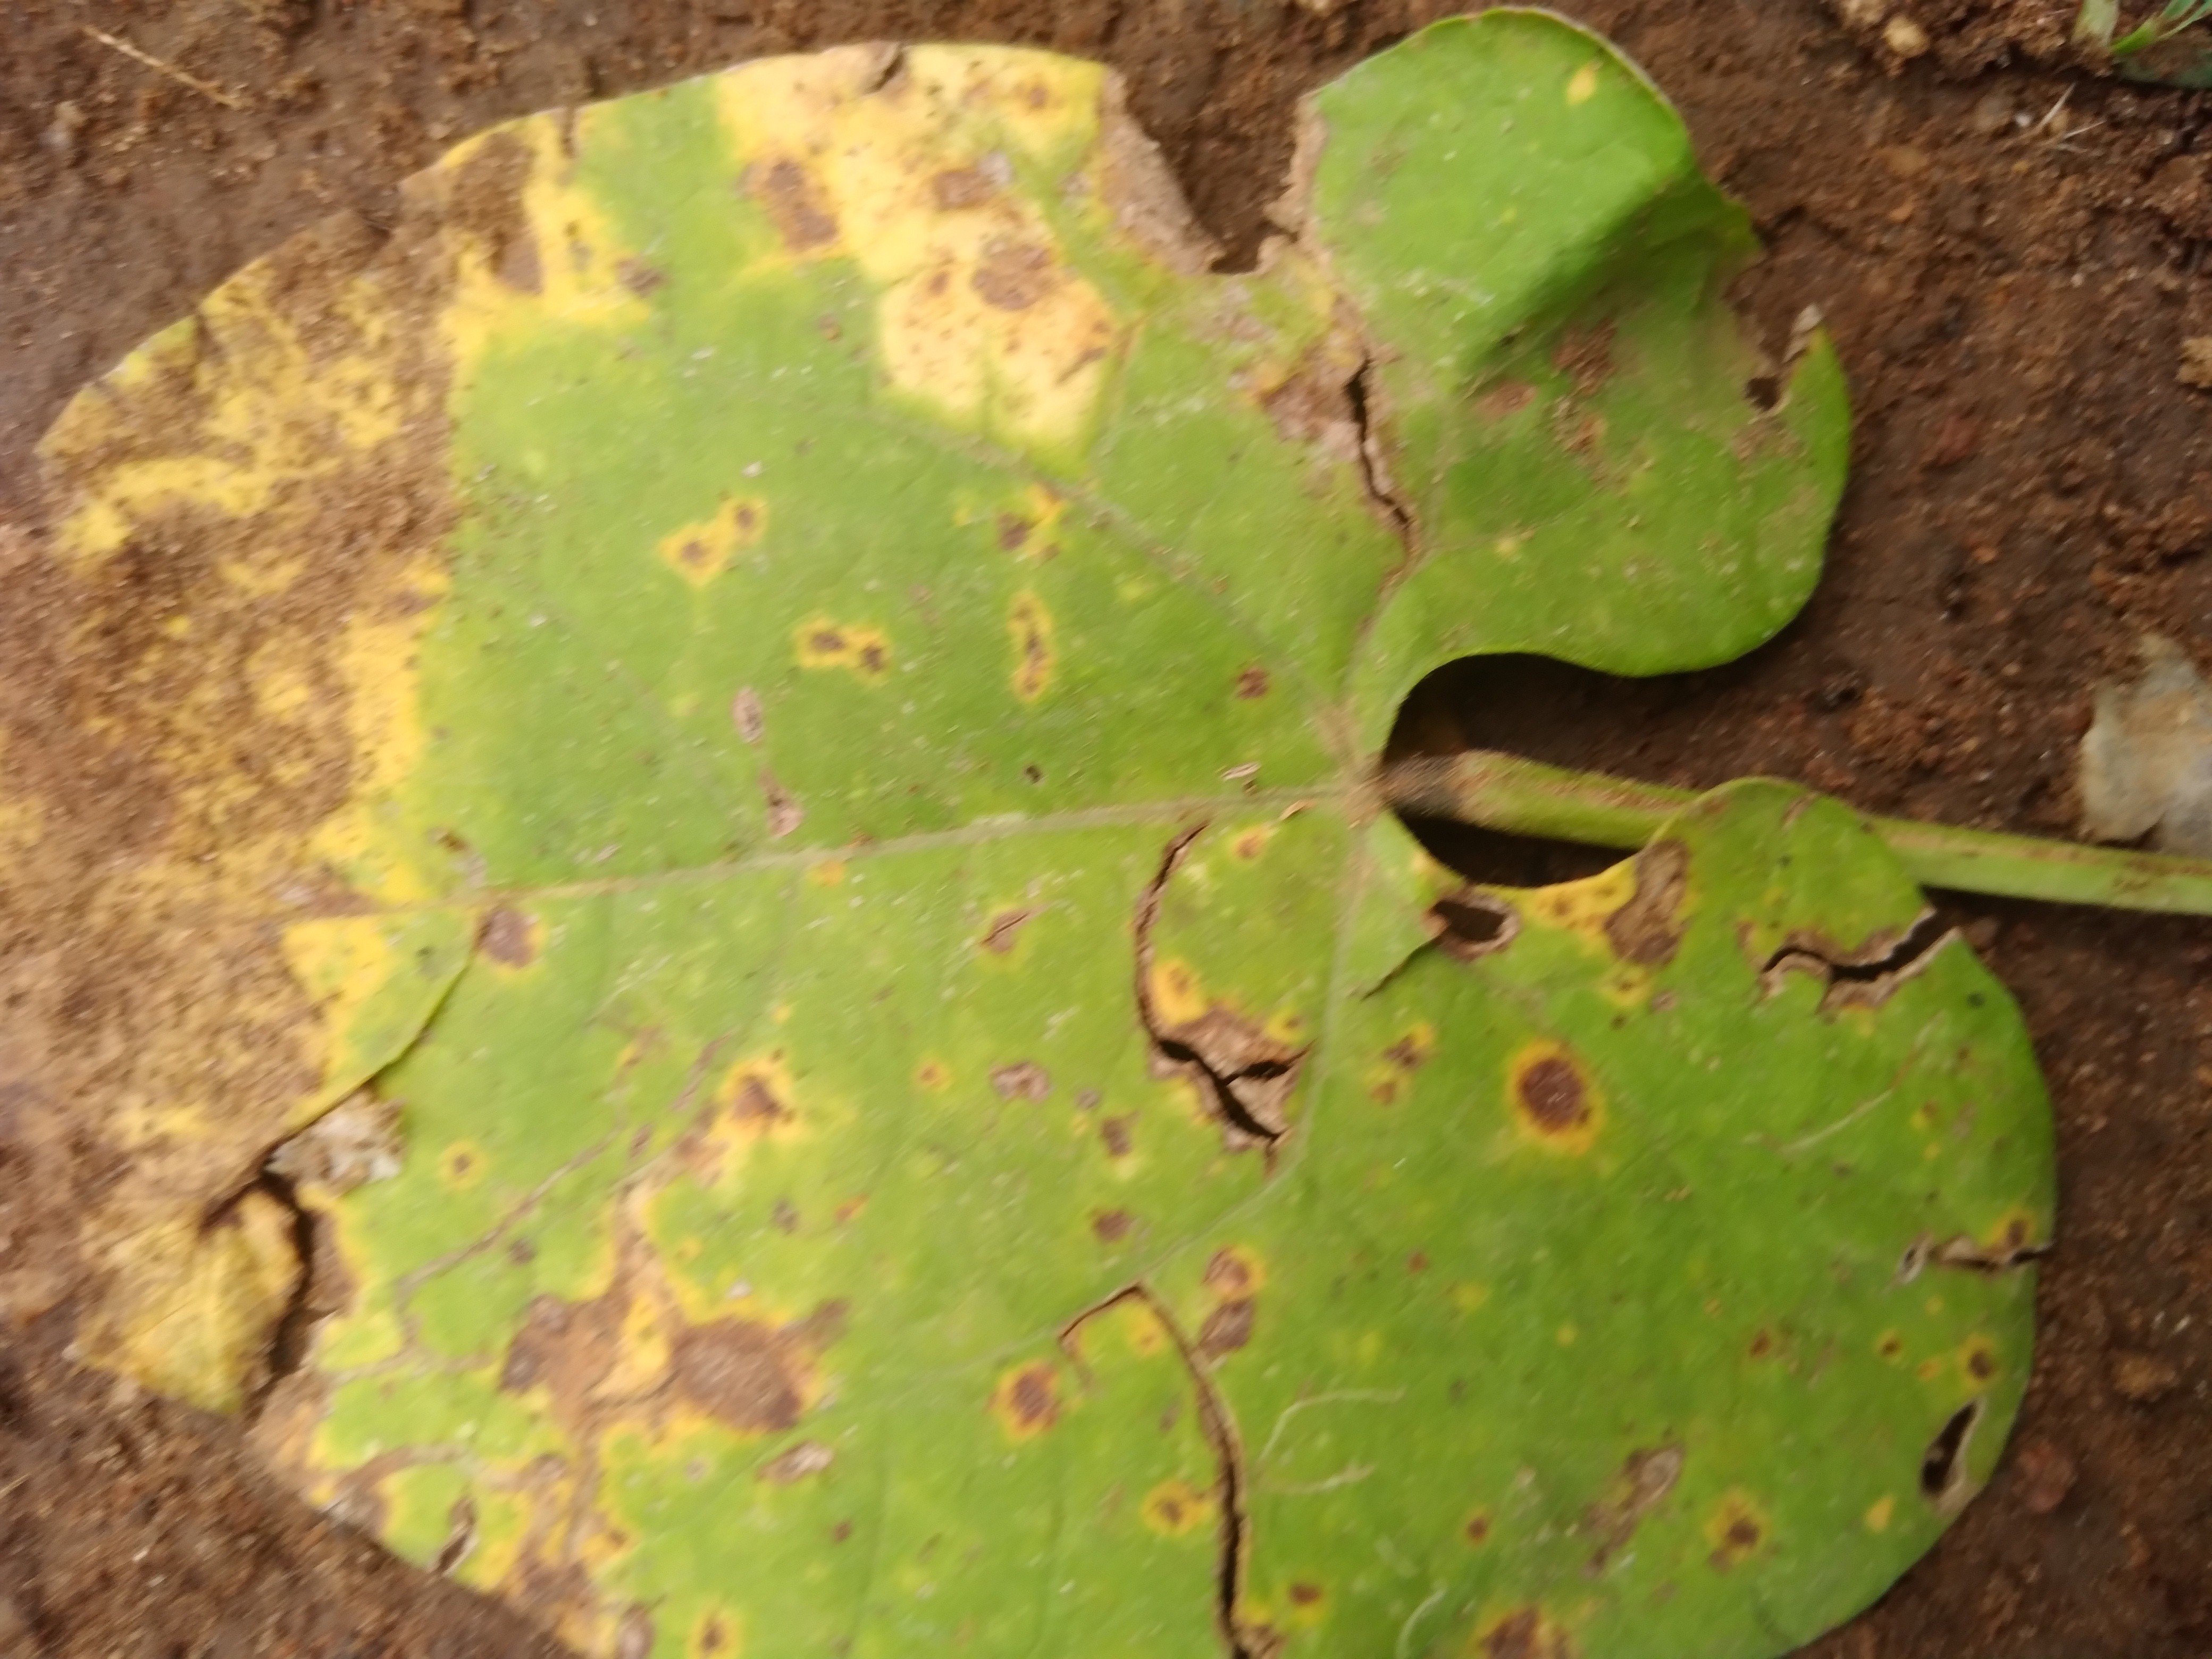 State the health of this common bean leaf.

rust
